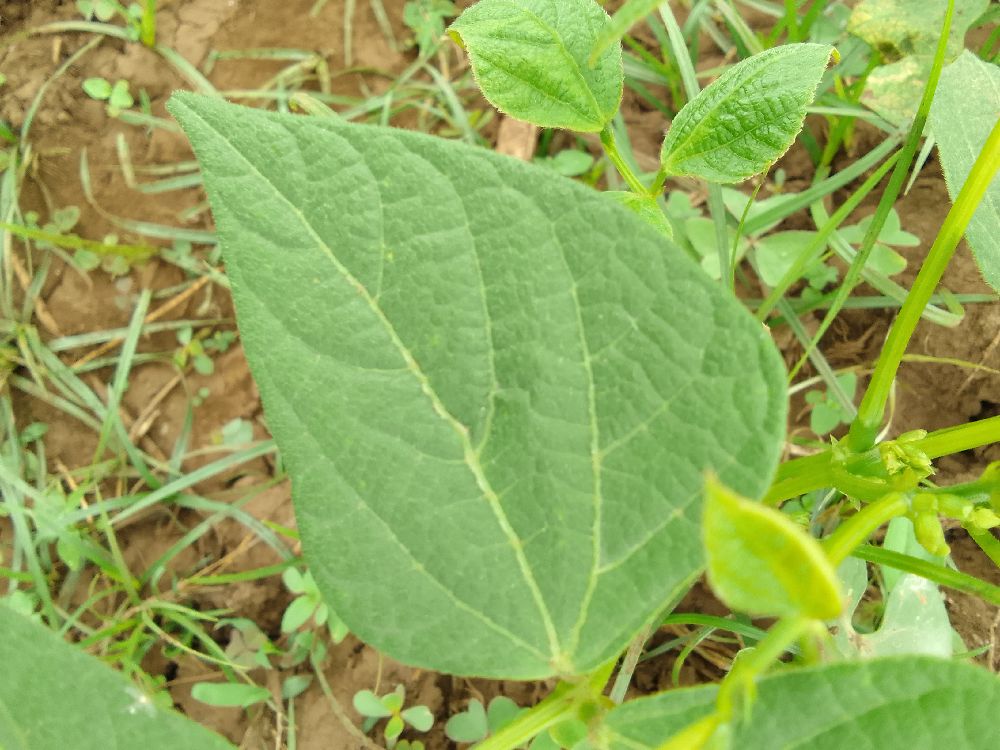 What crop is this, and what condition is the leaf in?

common bean, healthy
